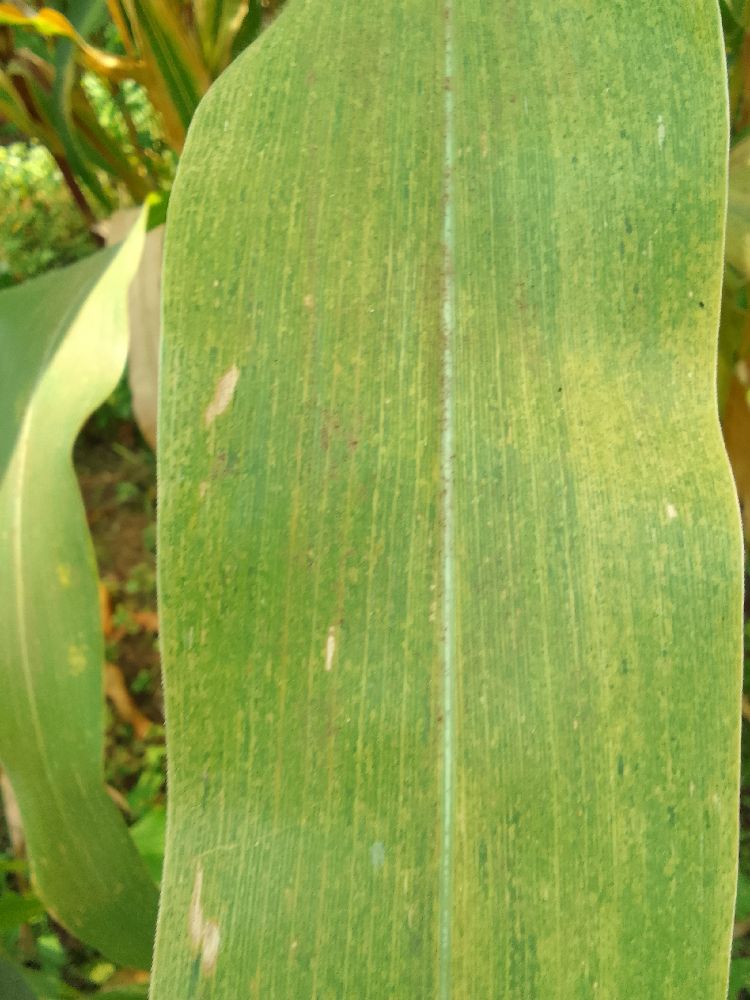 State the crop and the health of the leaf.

maize, maize lethal necrosis
